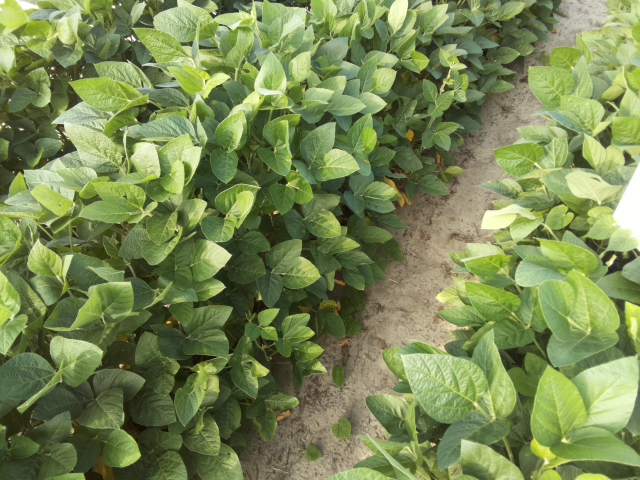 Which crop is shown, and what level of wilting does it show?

soybean, leaves with no wilting
